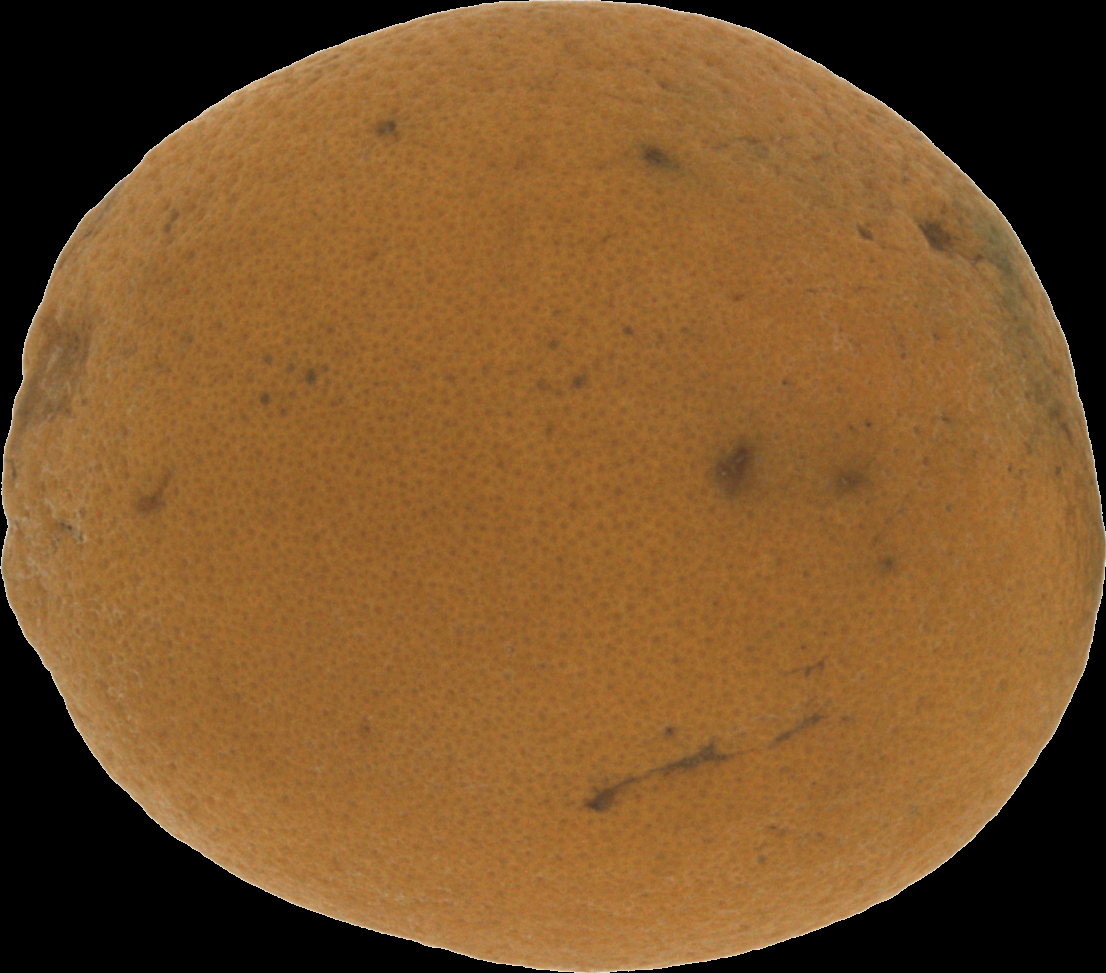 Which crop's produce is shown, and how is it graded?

orange, bad
